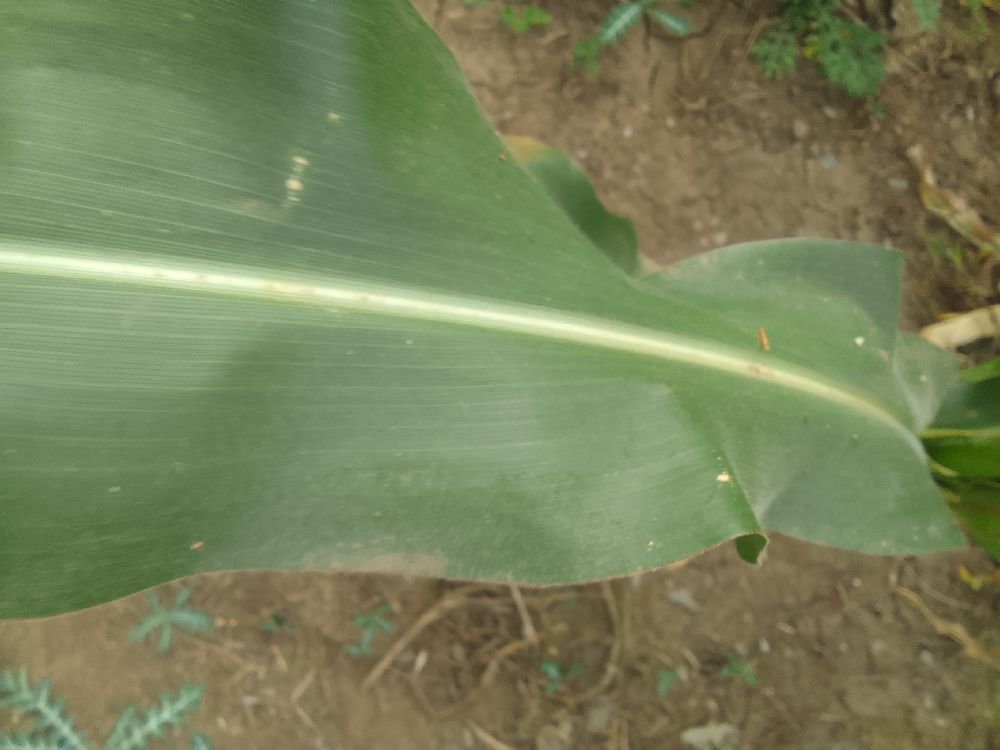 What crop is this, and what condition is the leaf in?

maize, healthy
